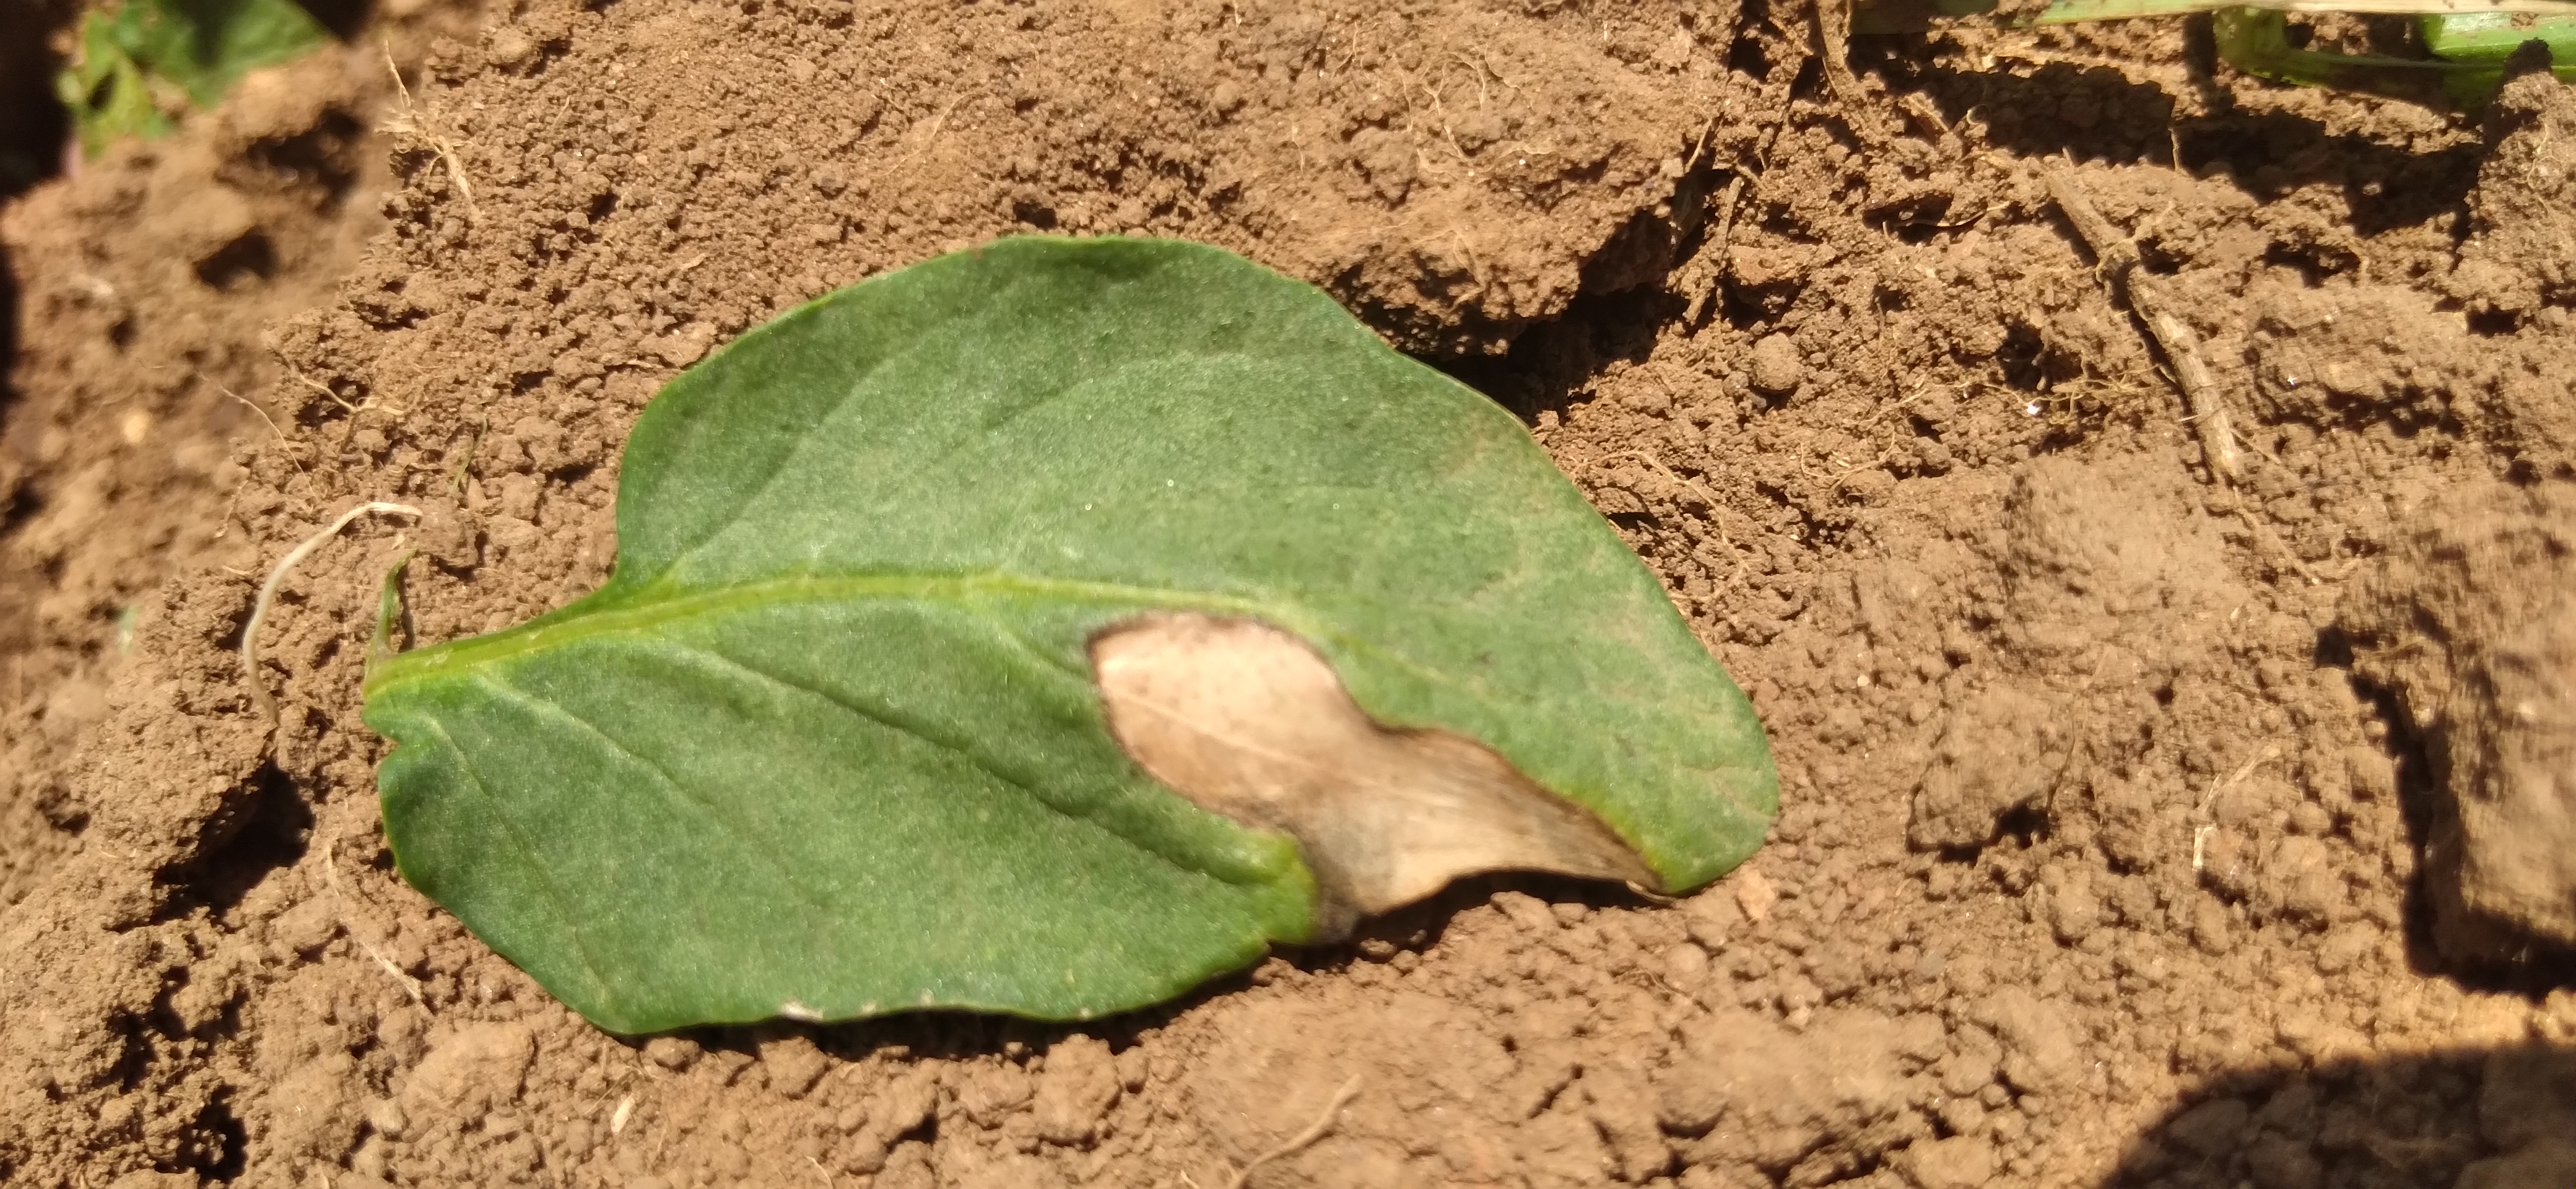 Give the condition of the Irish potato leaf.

early blight
